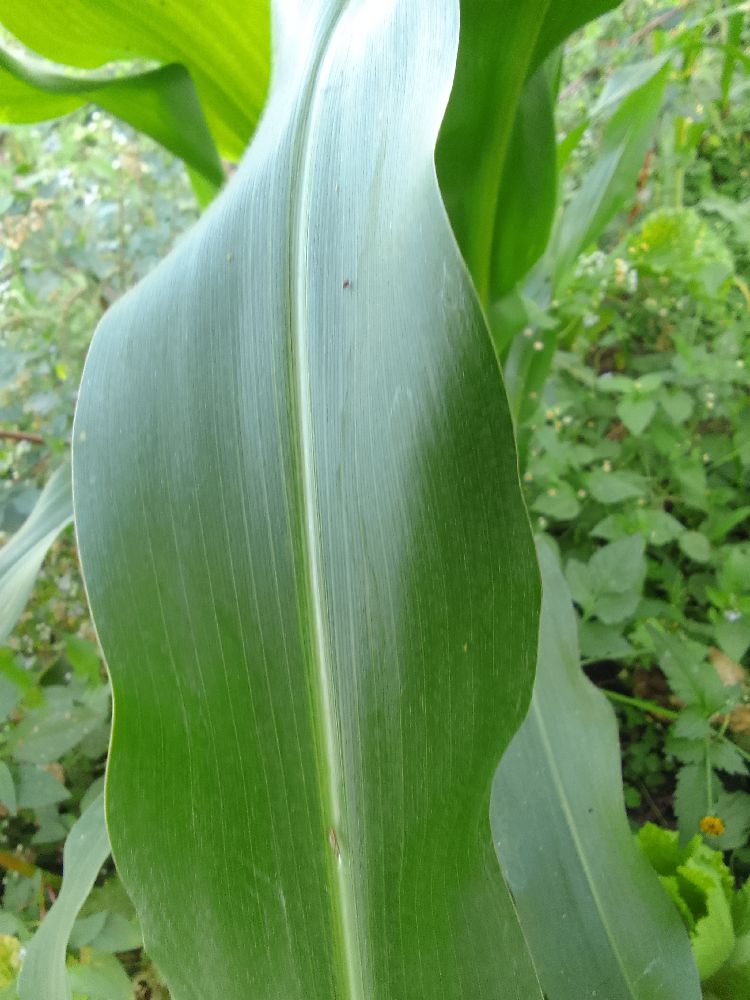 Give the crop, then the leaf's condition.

maize, healthy
